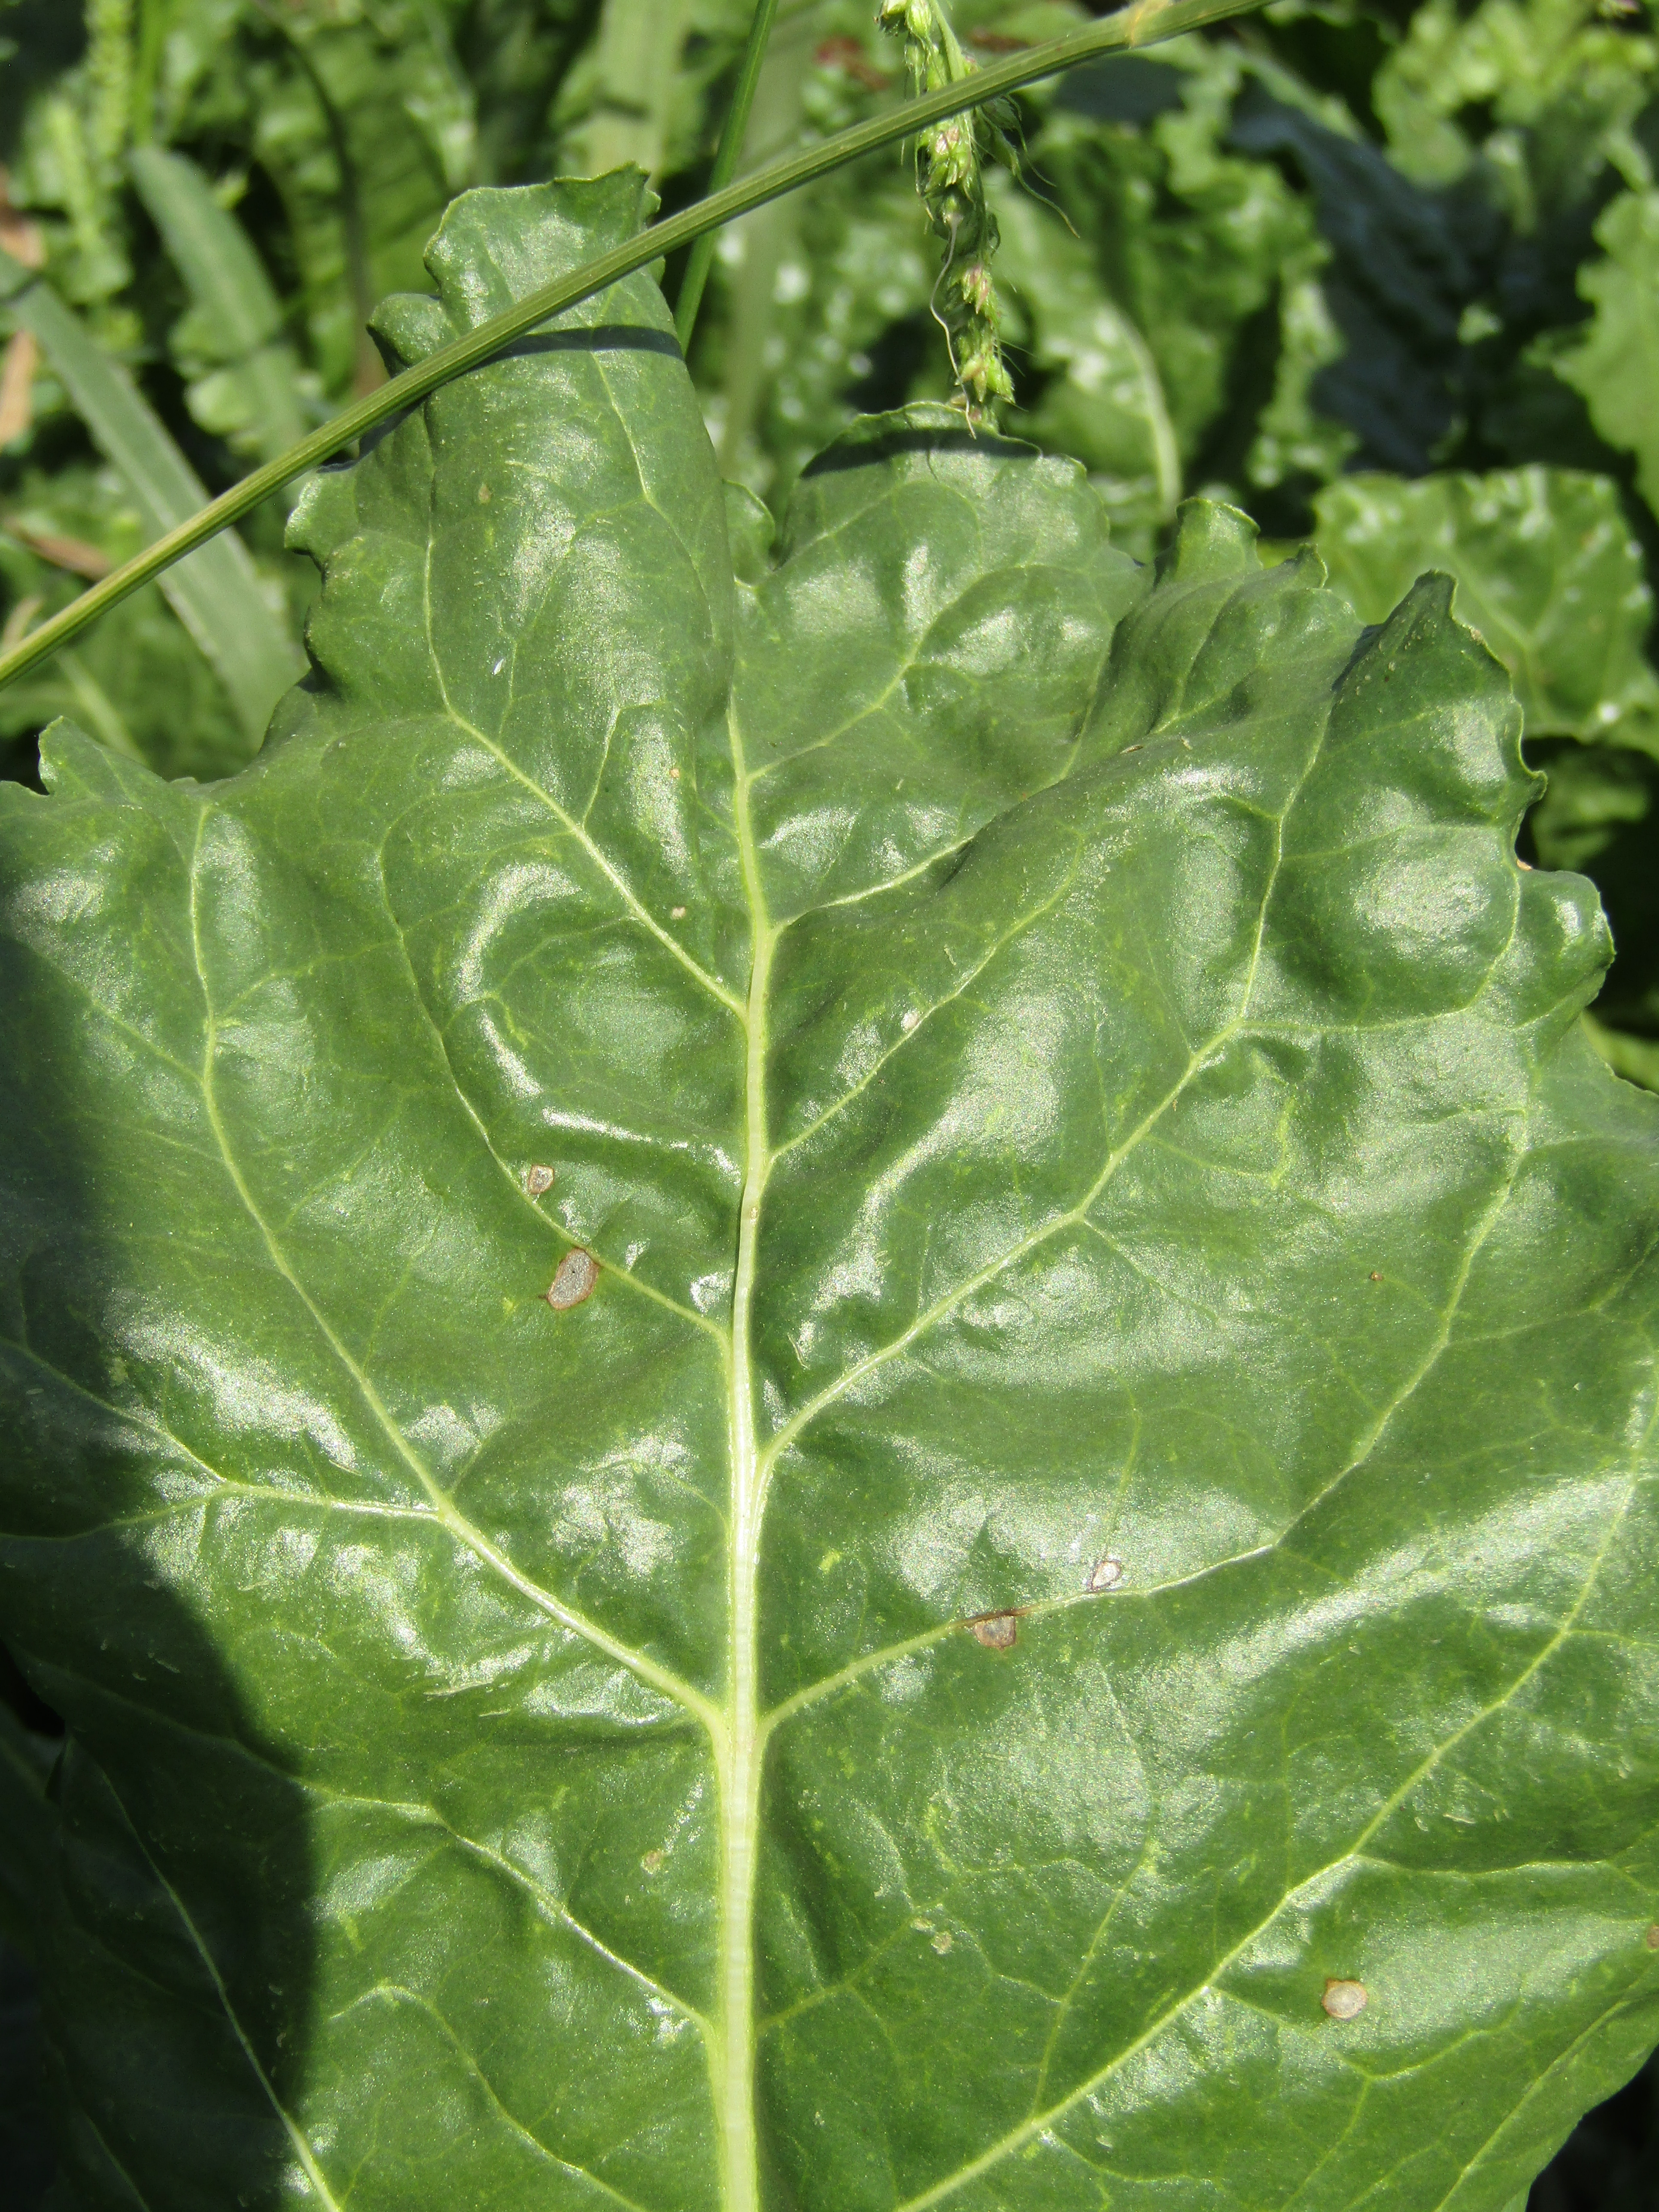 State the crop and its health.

beet, cercospora
